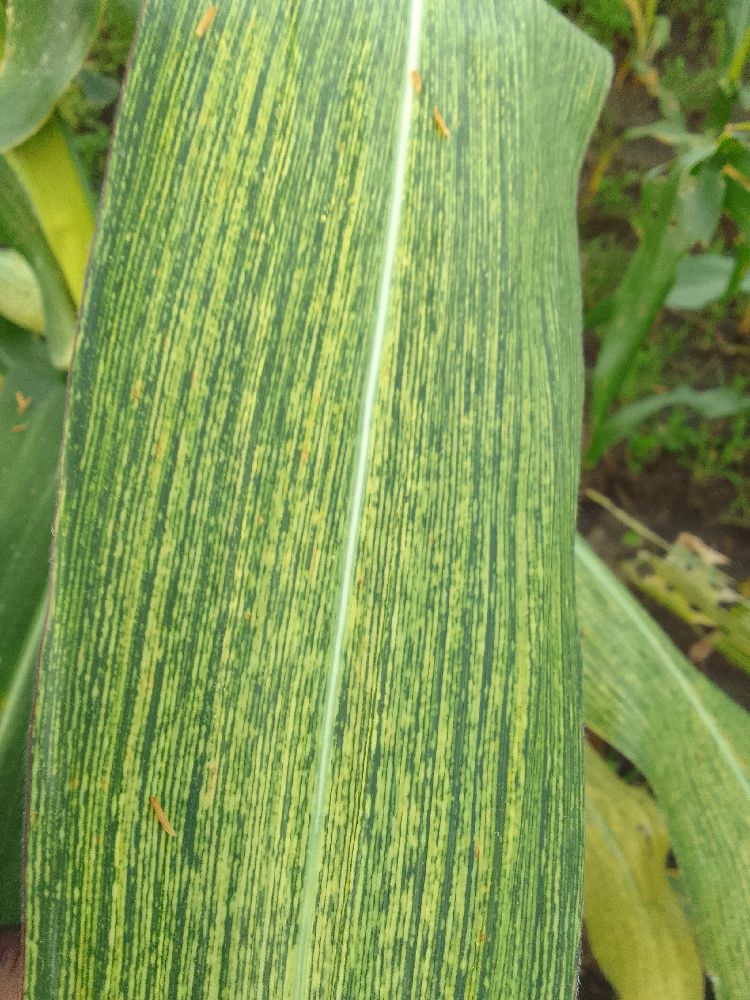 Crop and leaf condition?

maize, maize streak virus
